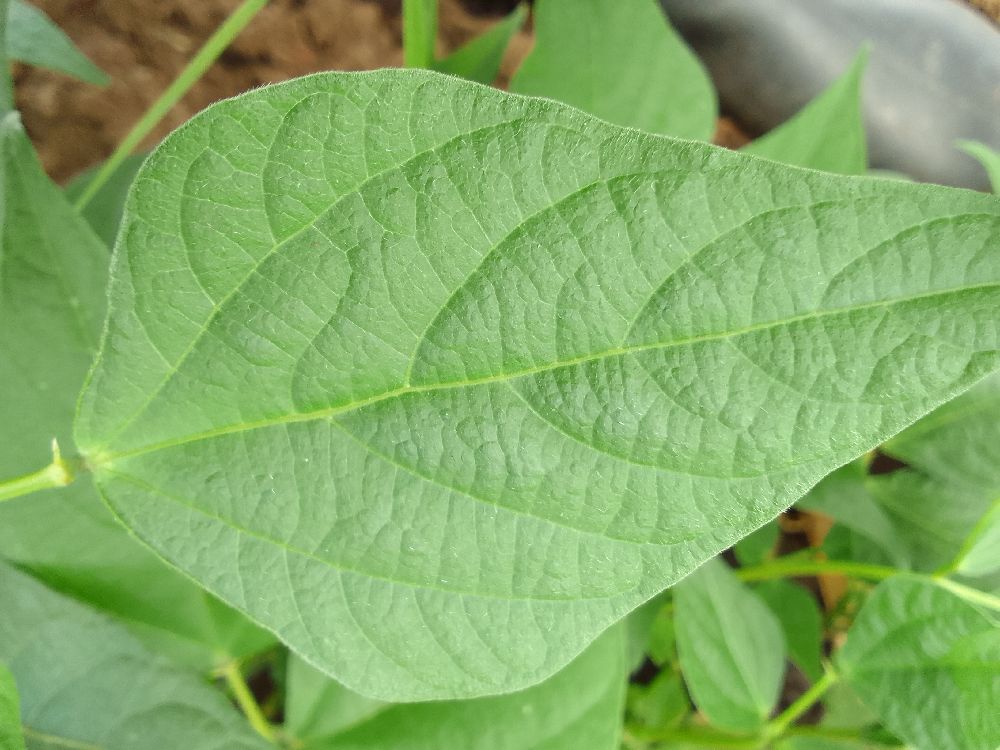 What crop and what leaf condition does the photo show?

common bean, healthy
